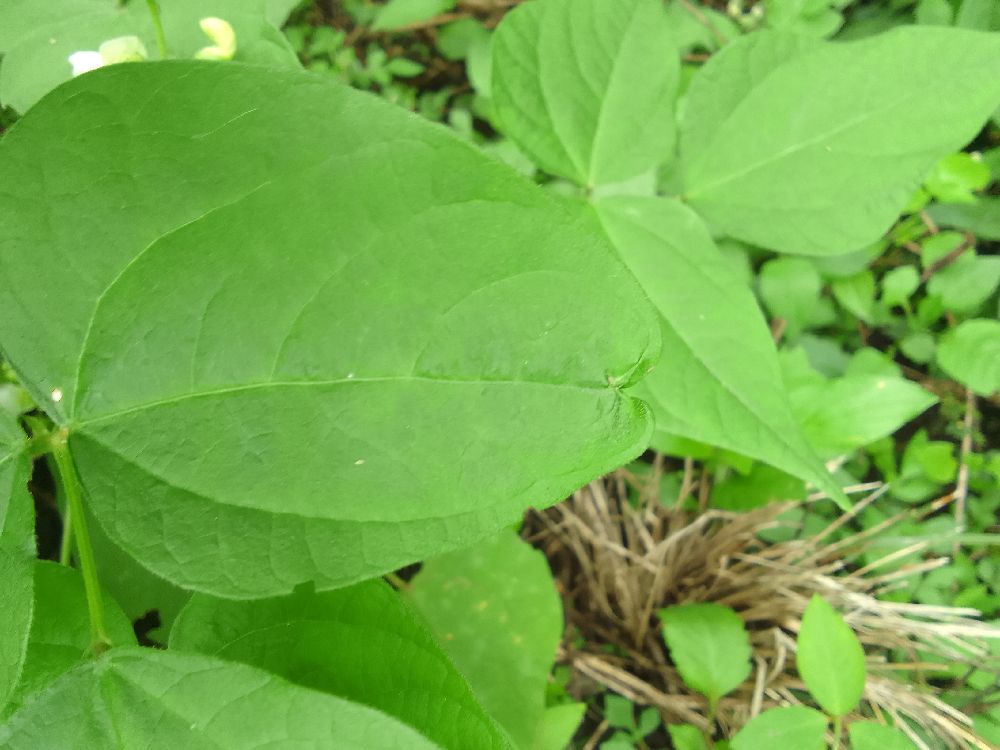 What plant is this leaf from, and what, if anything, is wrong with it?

common bean, healthy
